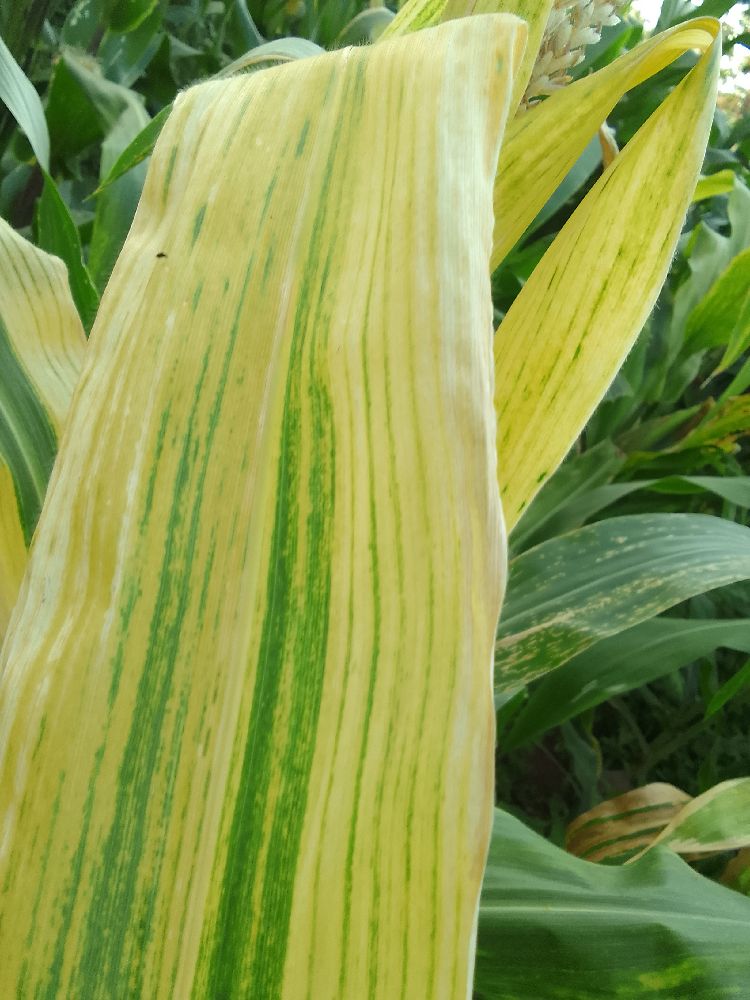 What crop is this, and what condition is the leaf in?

maize, maize lethal necrosis
